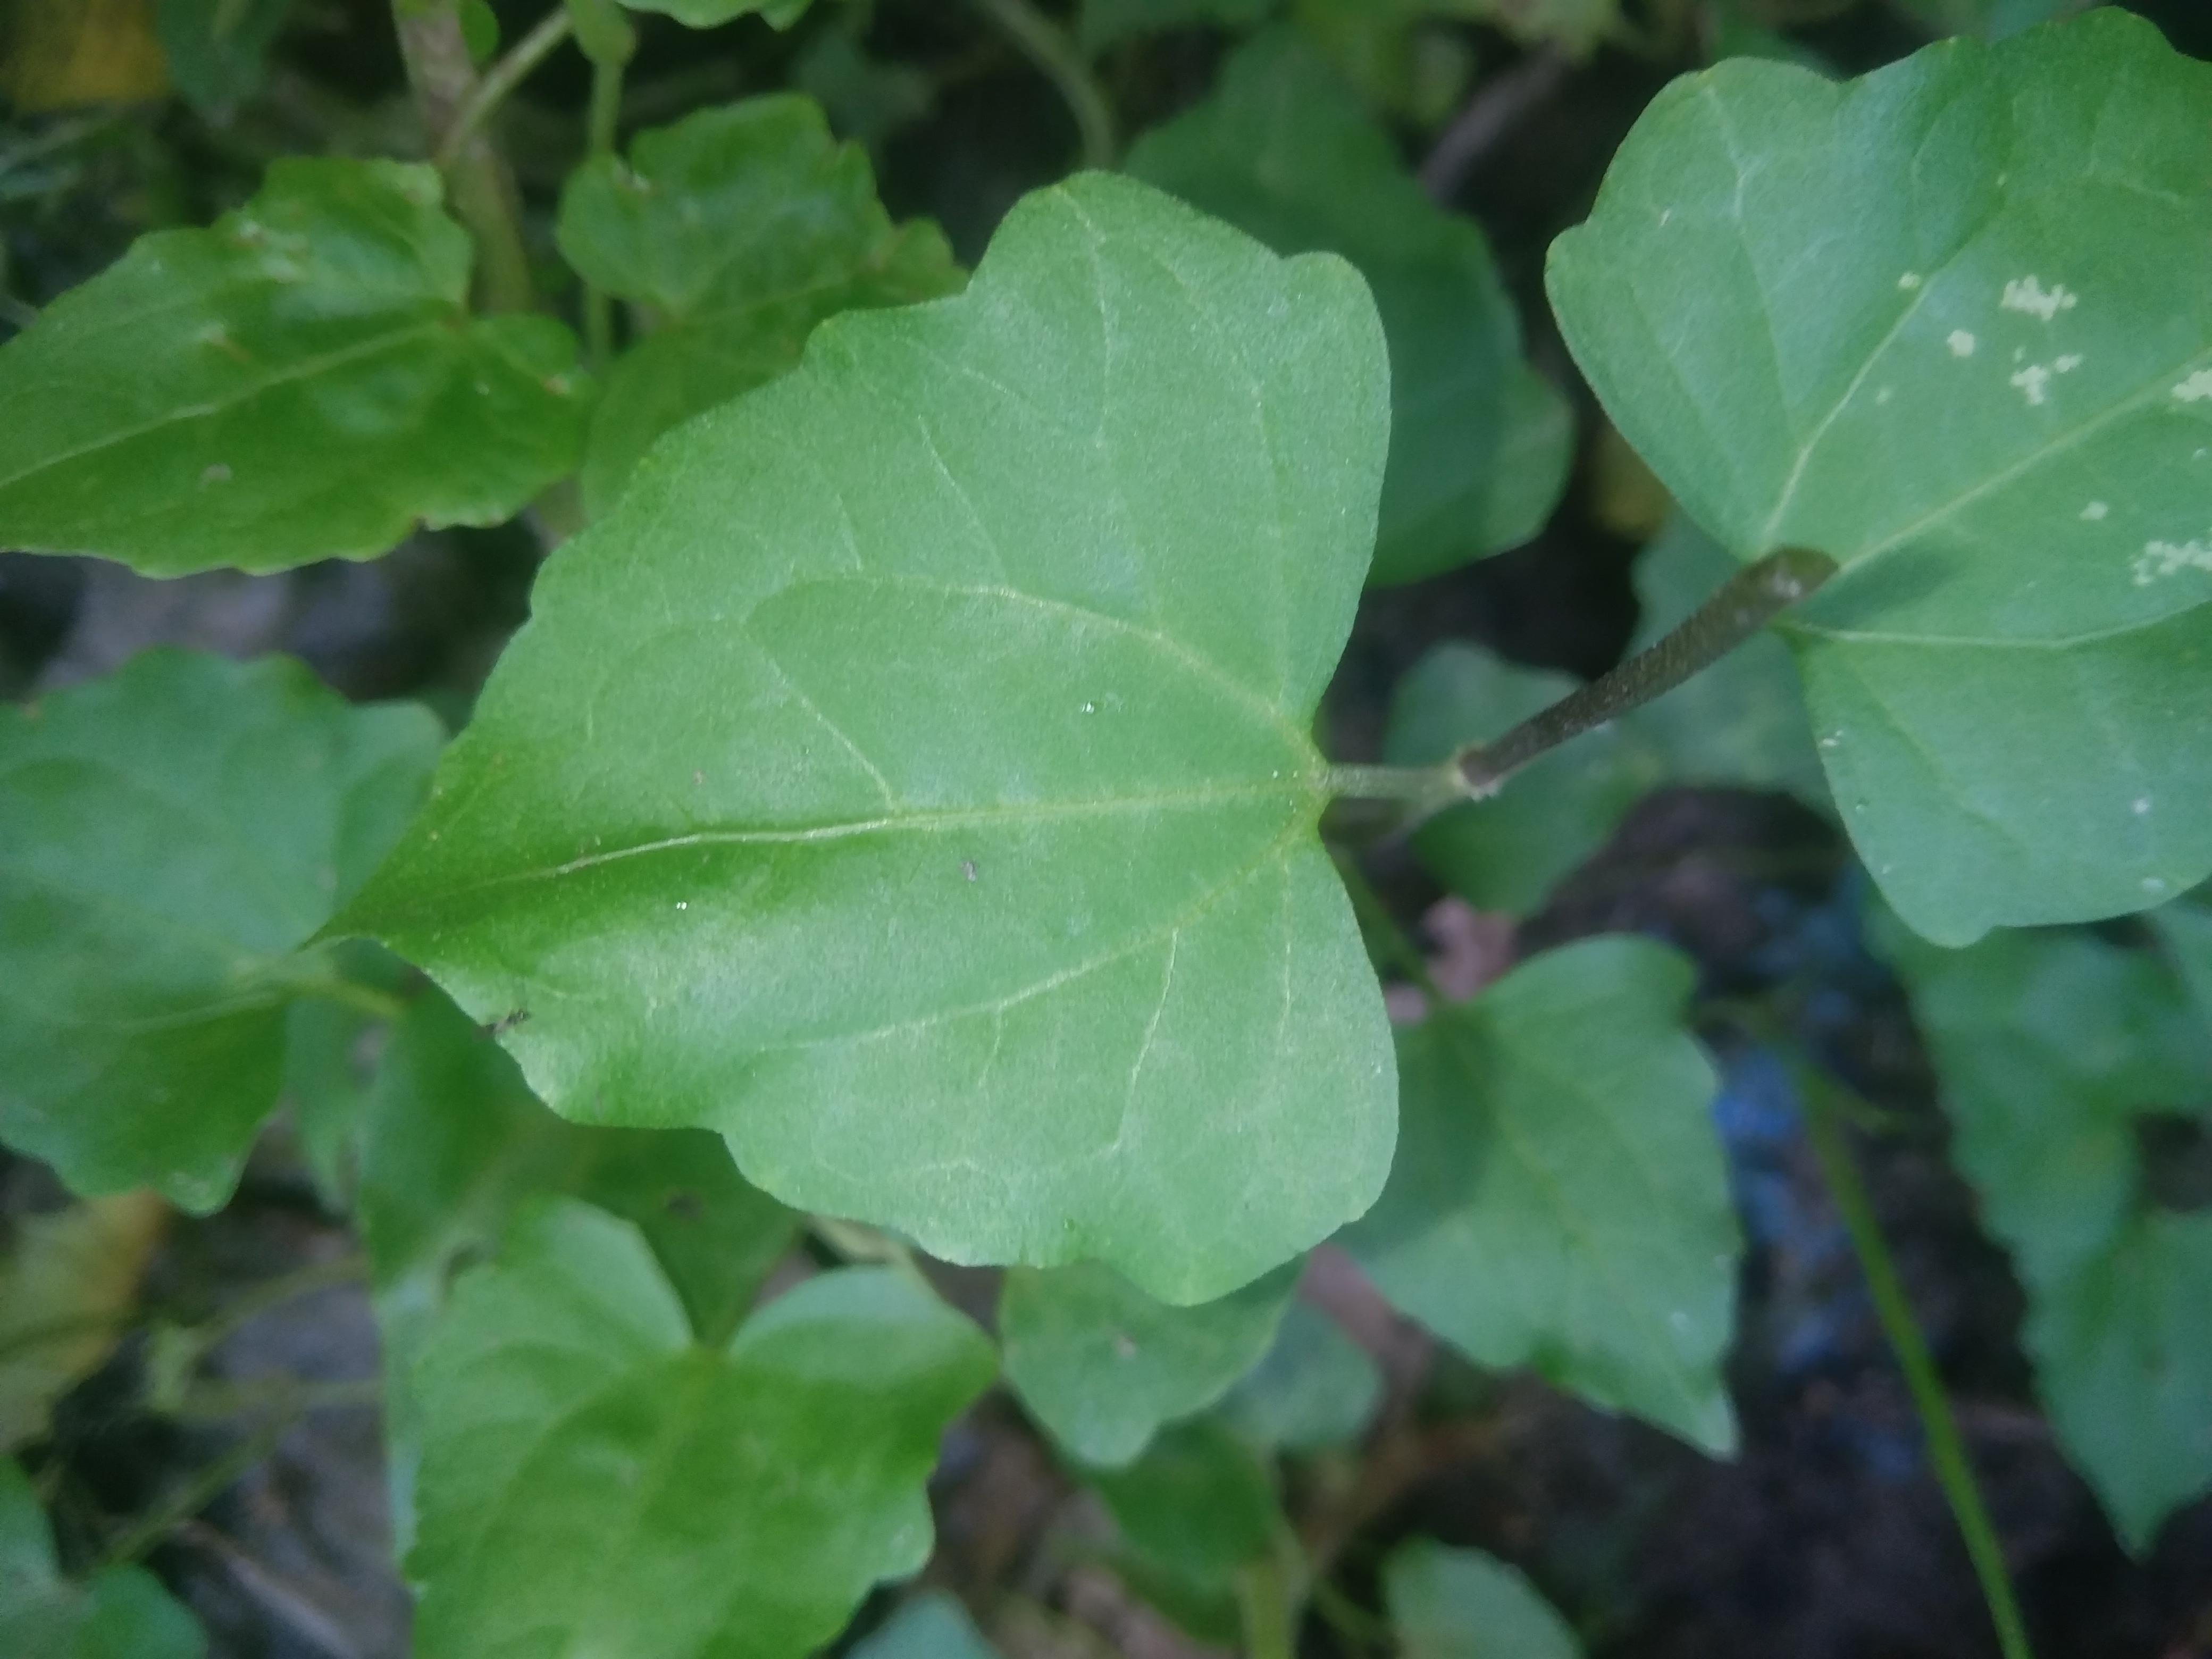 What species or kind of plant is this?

bitter vine
